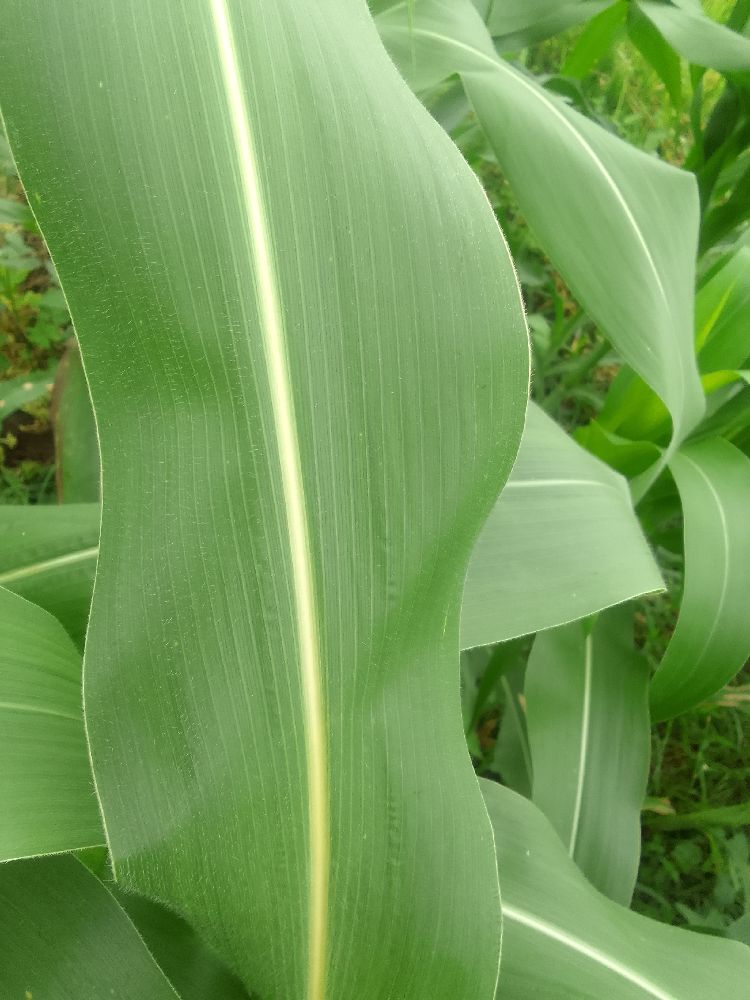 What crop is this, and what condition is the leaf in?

maize, healthy
